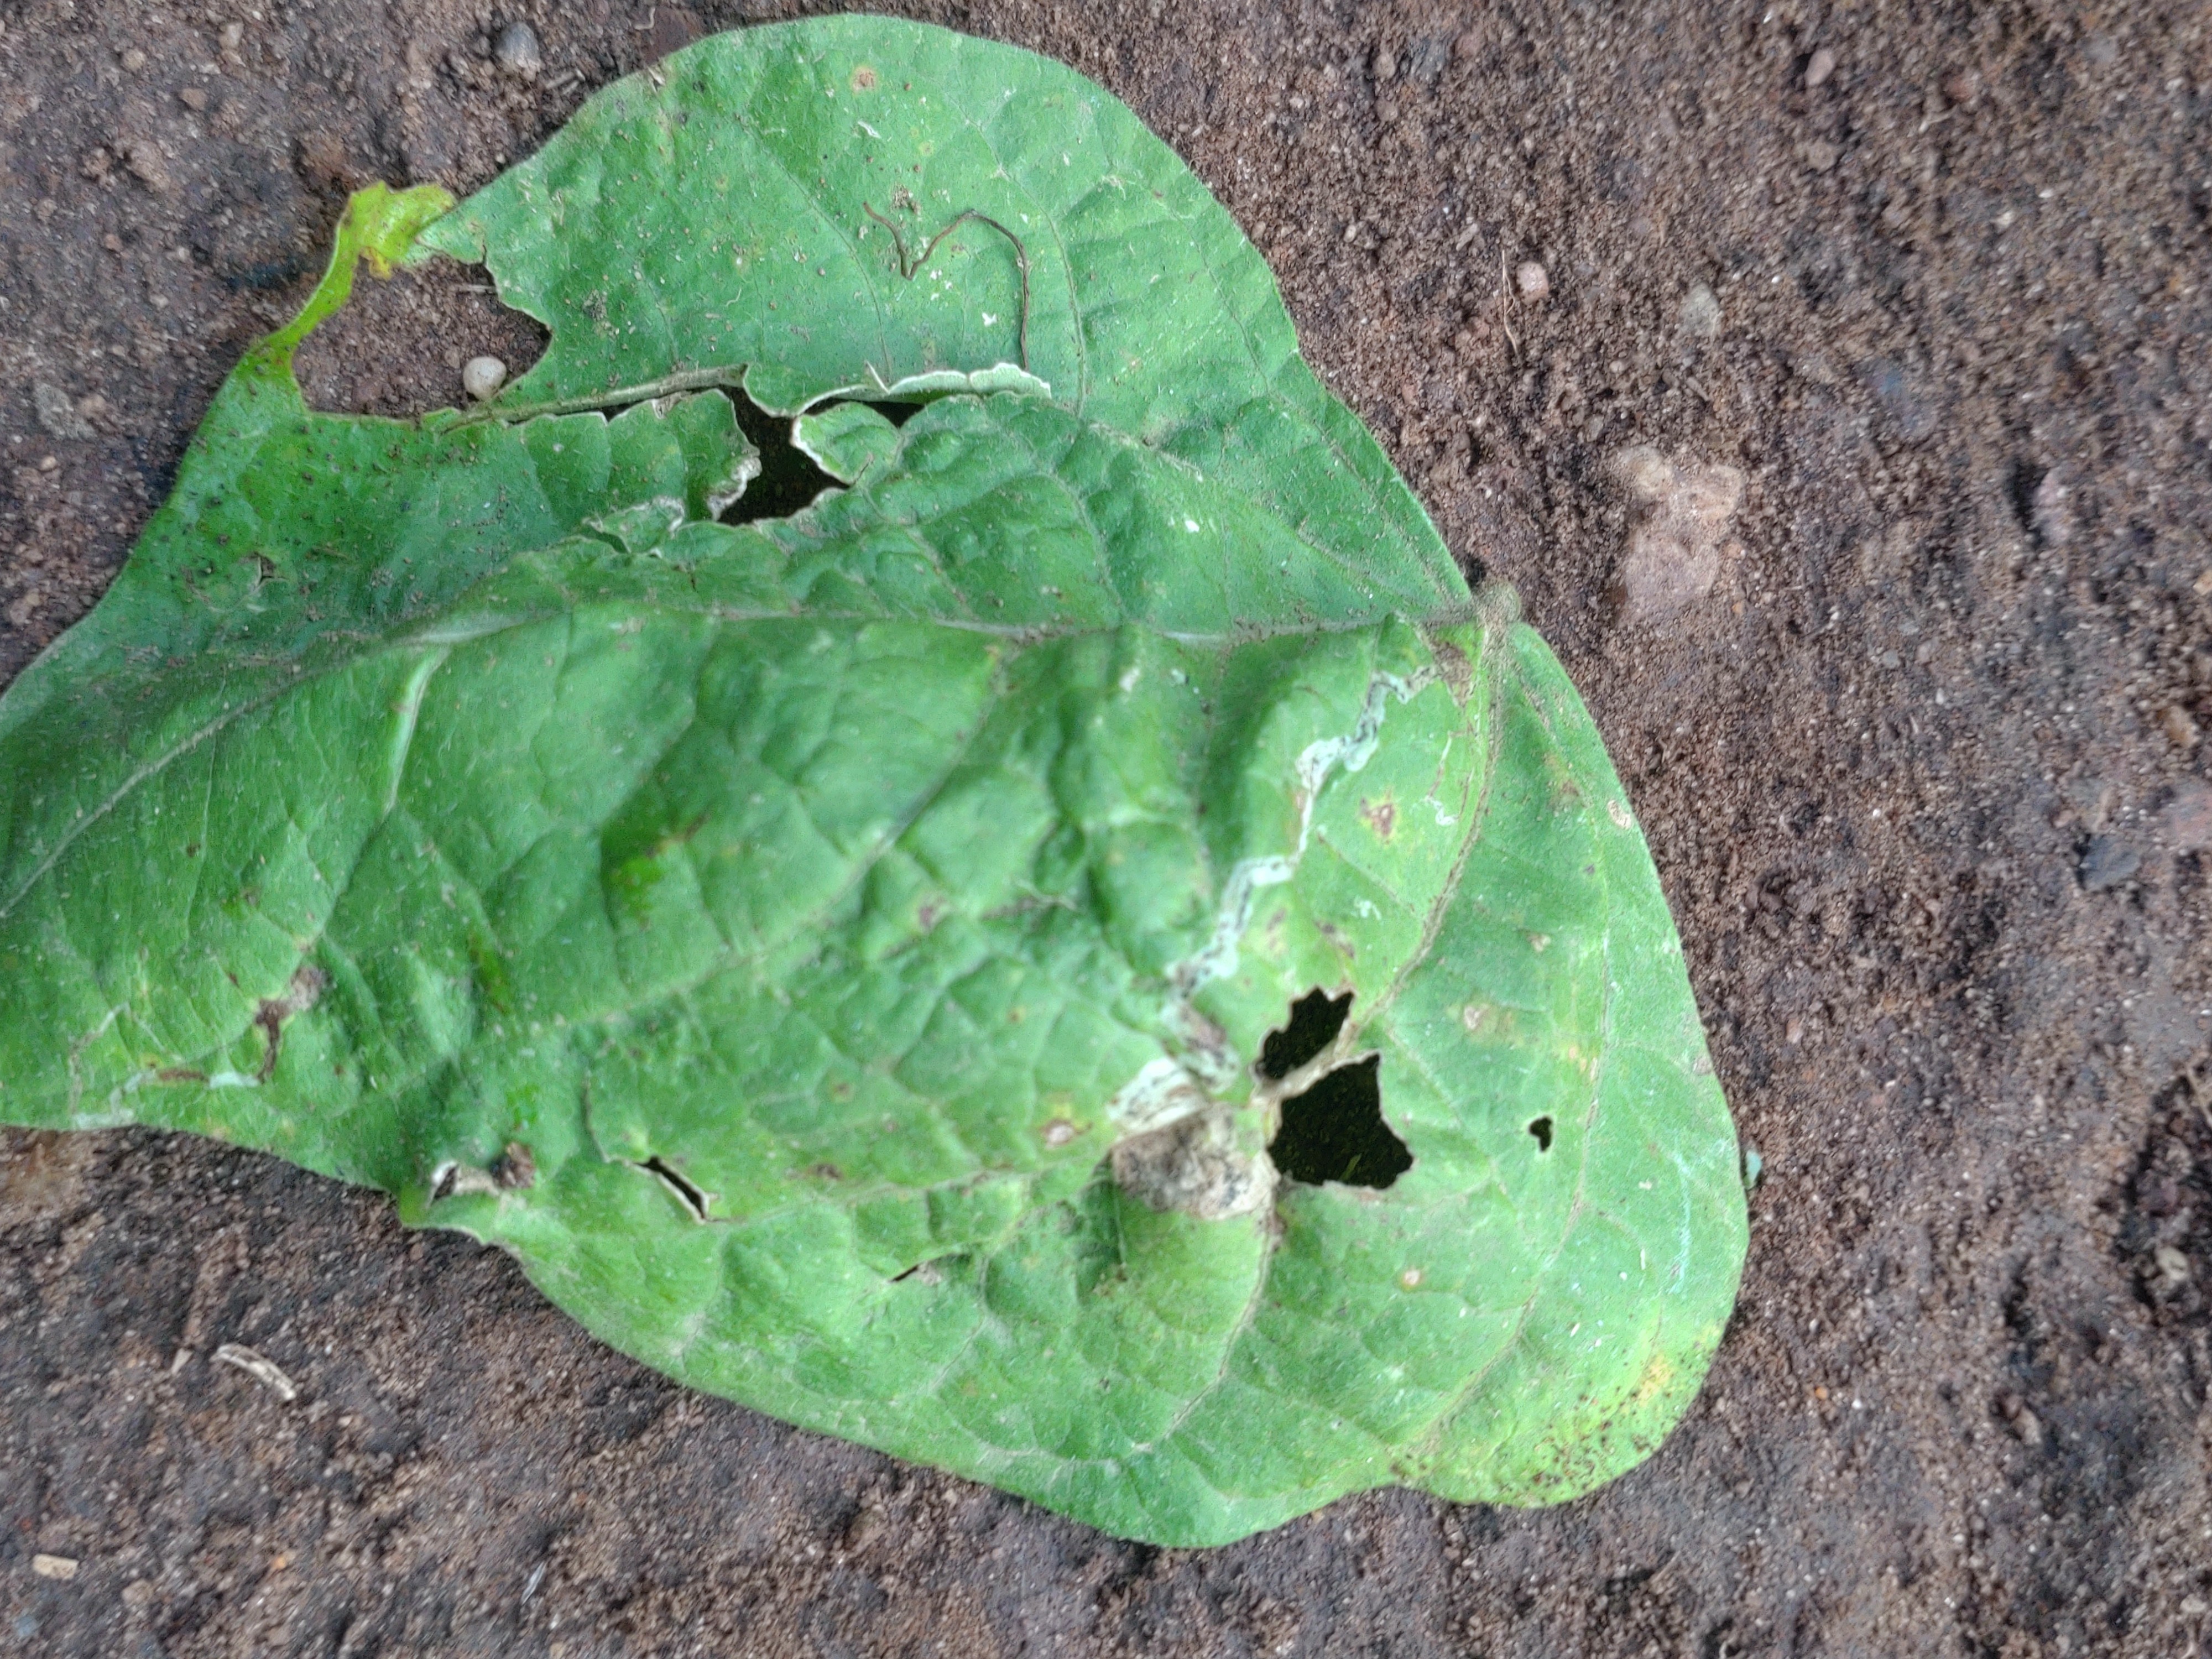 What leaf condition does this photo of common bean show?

anthracnose
